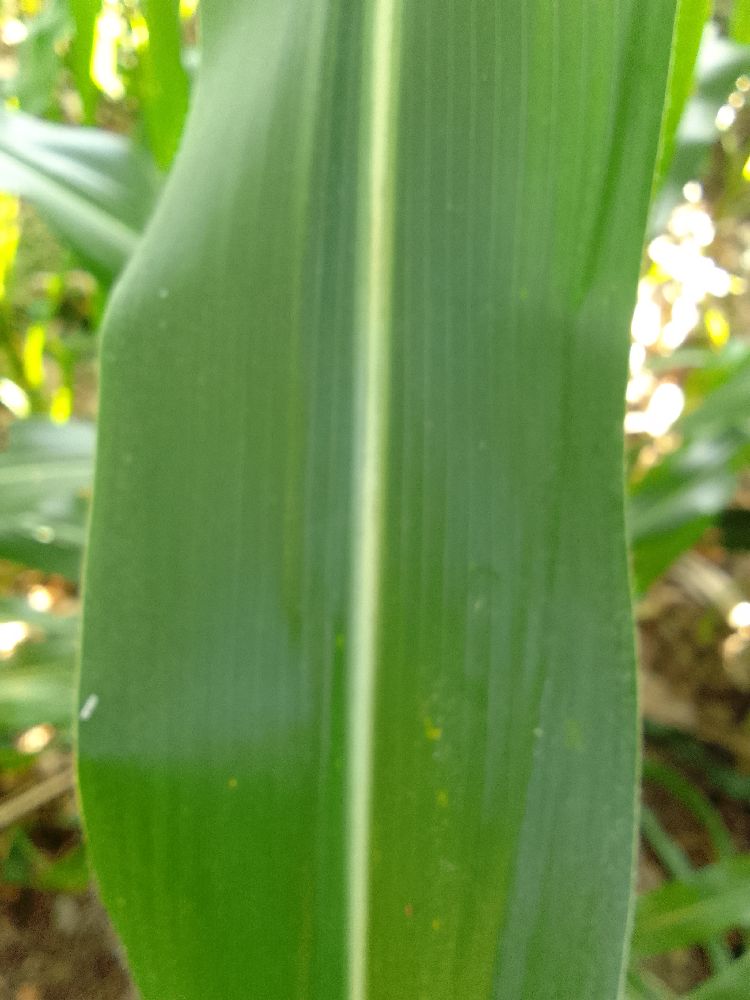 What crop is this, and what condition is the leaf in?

maize, healthy
